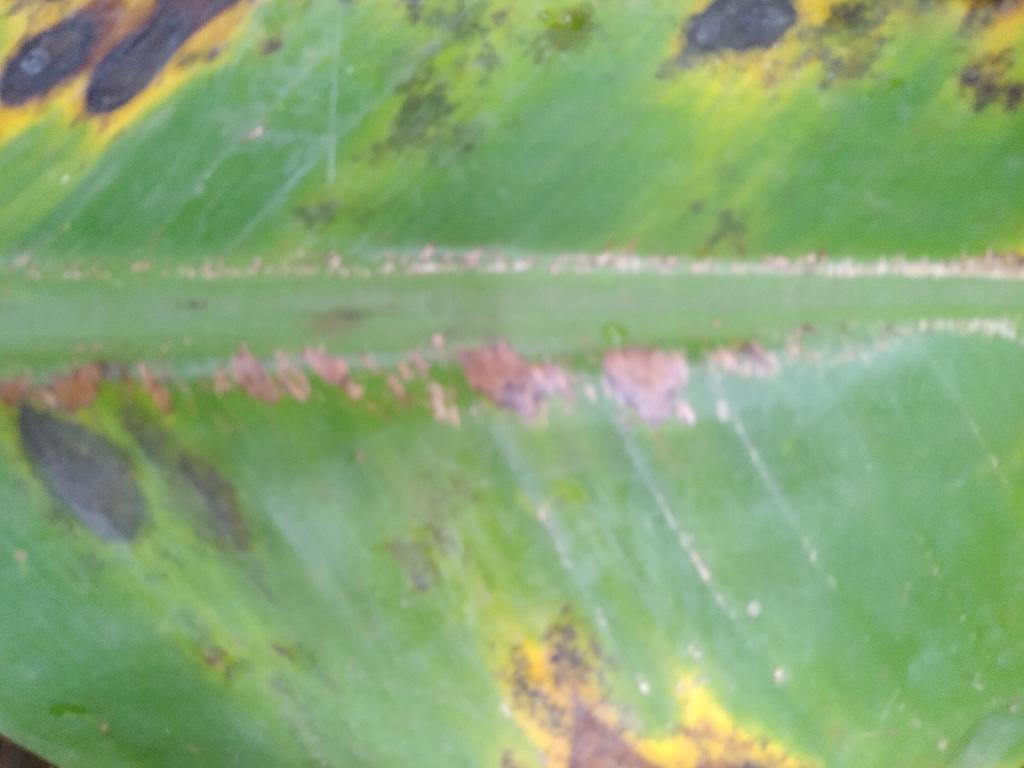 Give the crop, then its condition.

banana, black sigatoka
